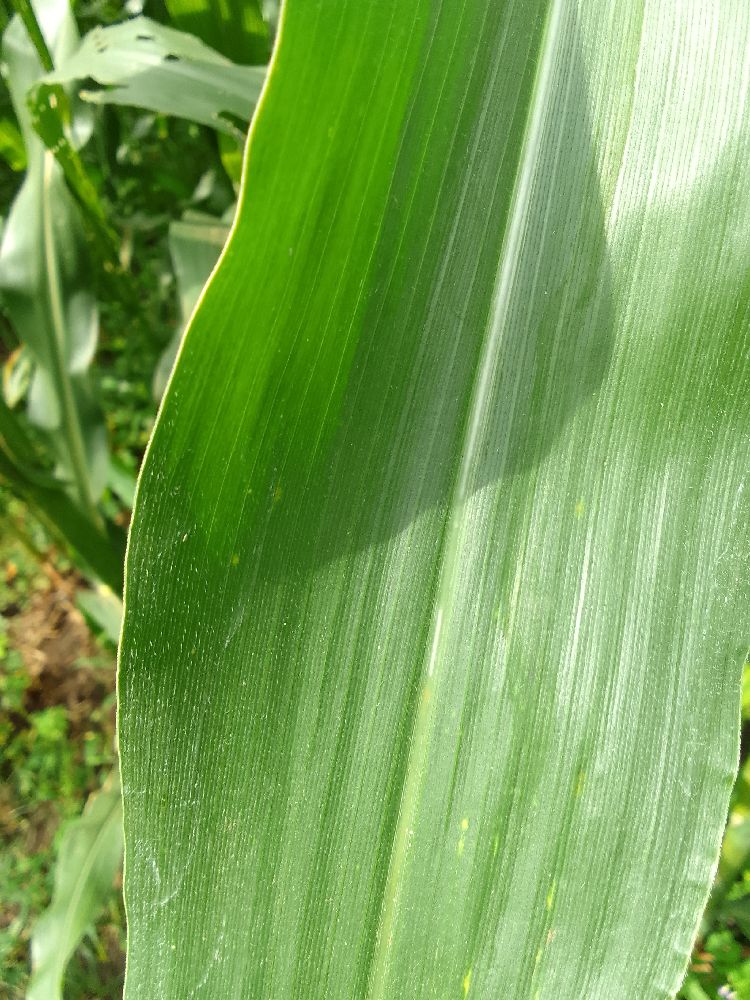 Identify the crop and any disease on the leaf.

maize, healthy
